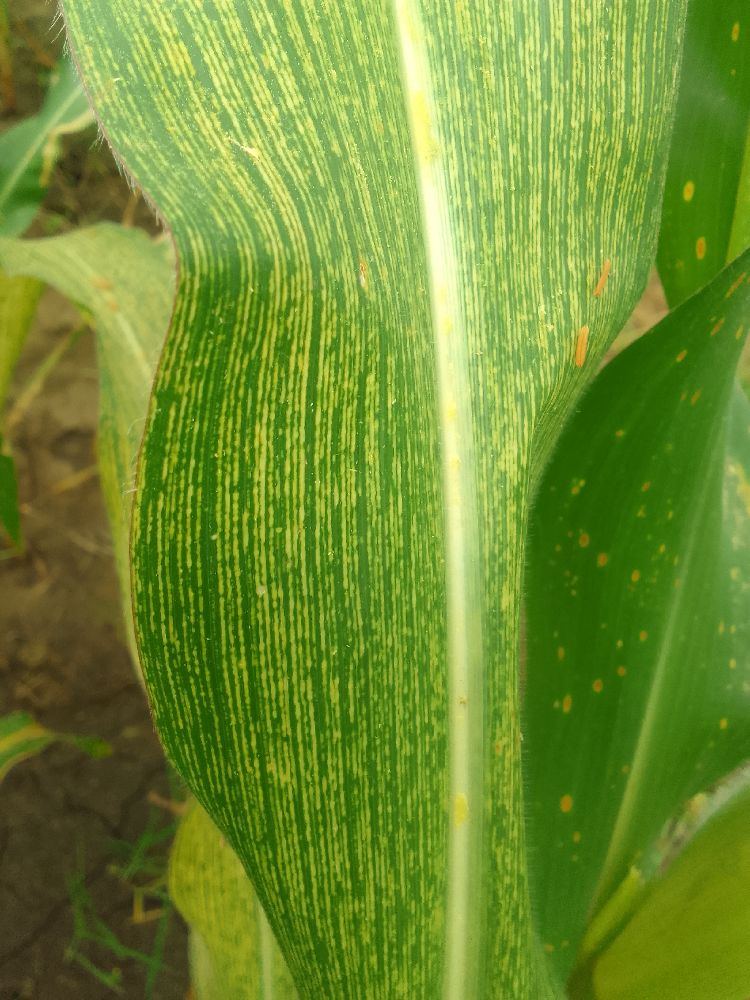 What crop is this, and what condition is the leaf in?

maize, maize streak virus
